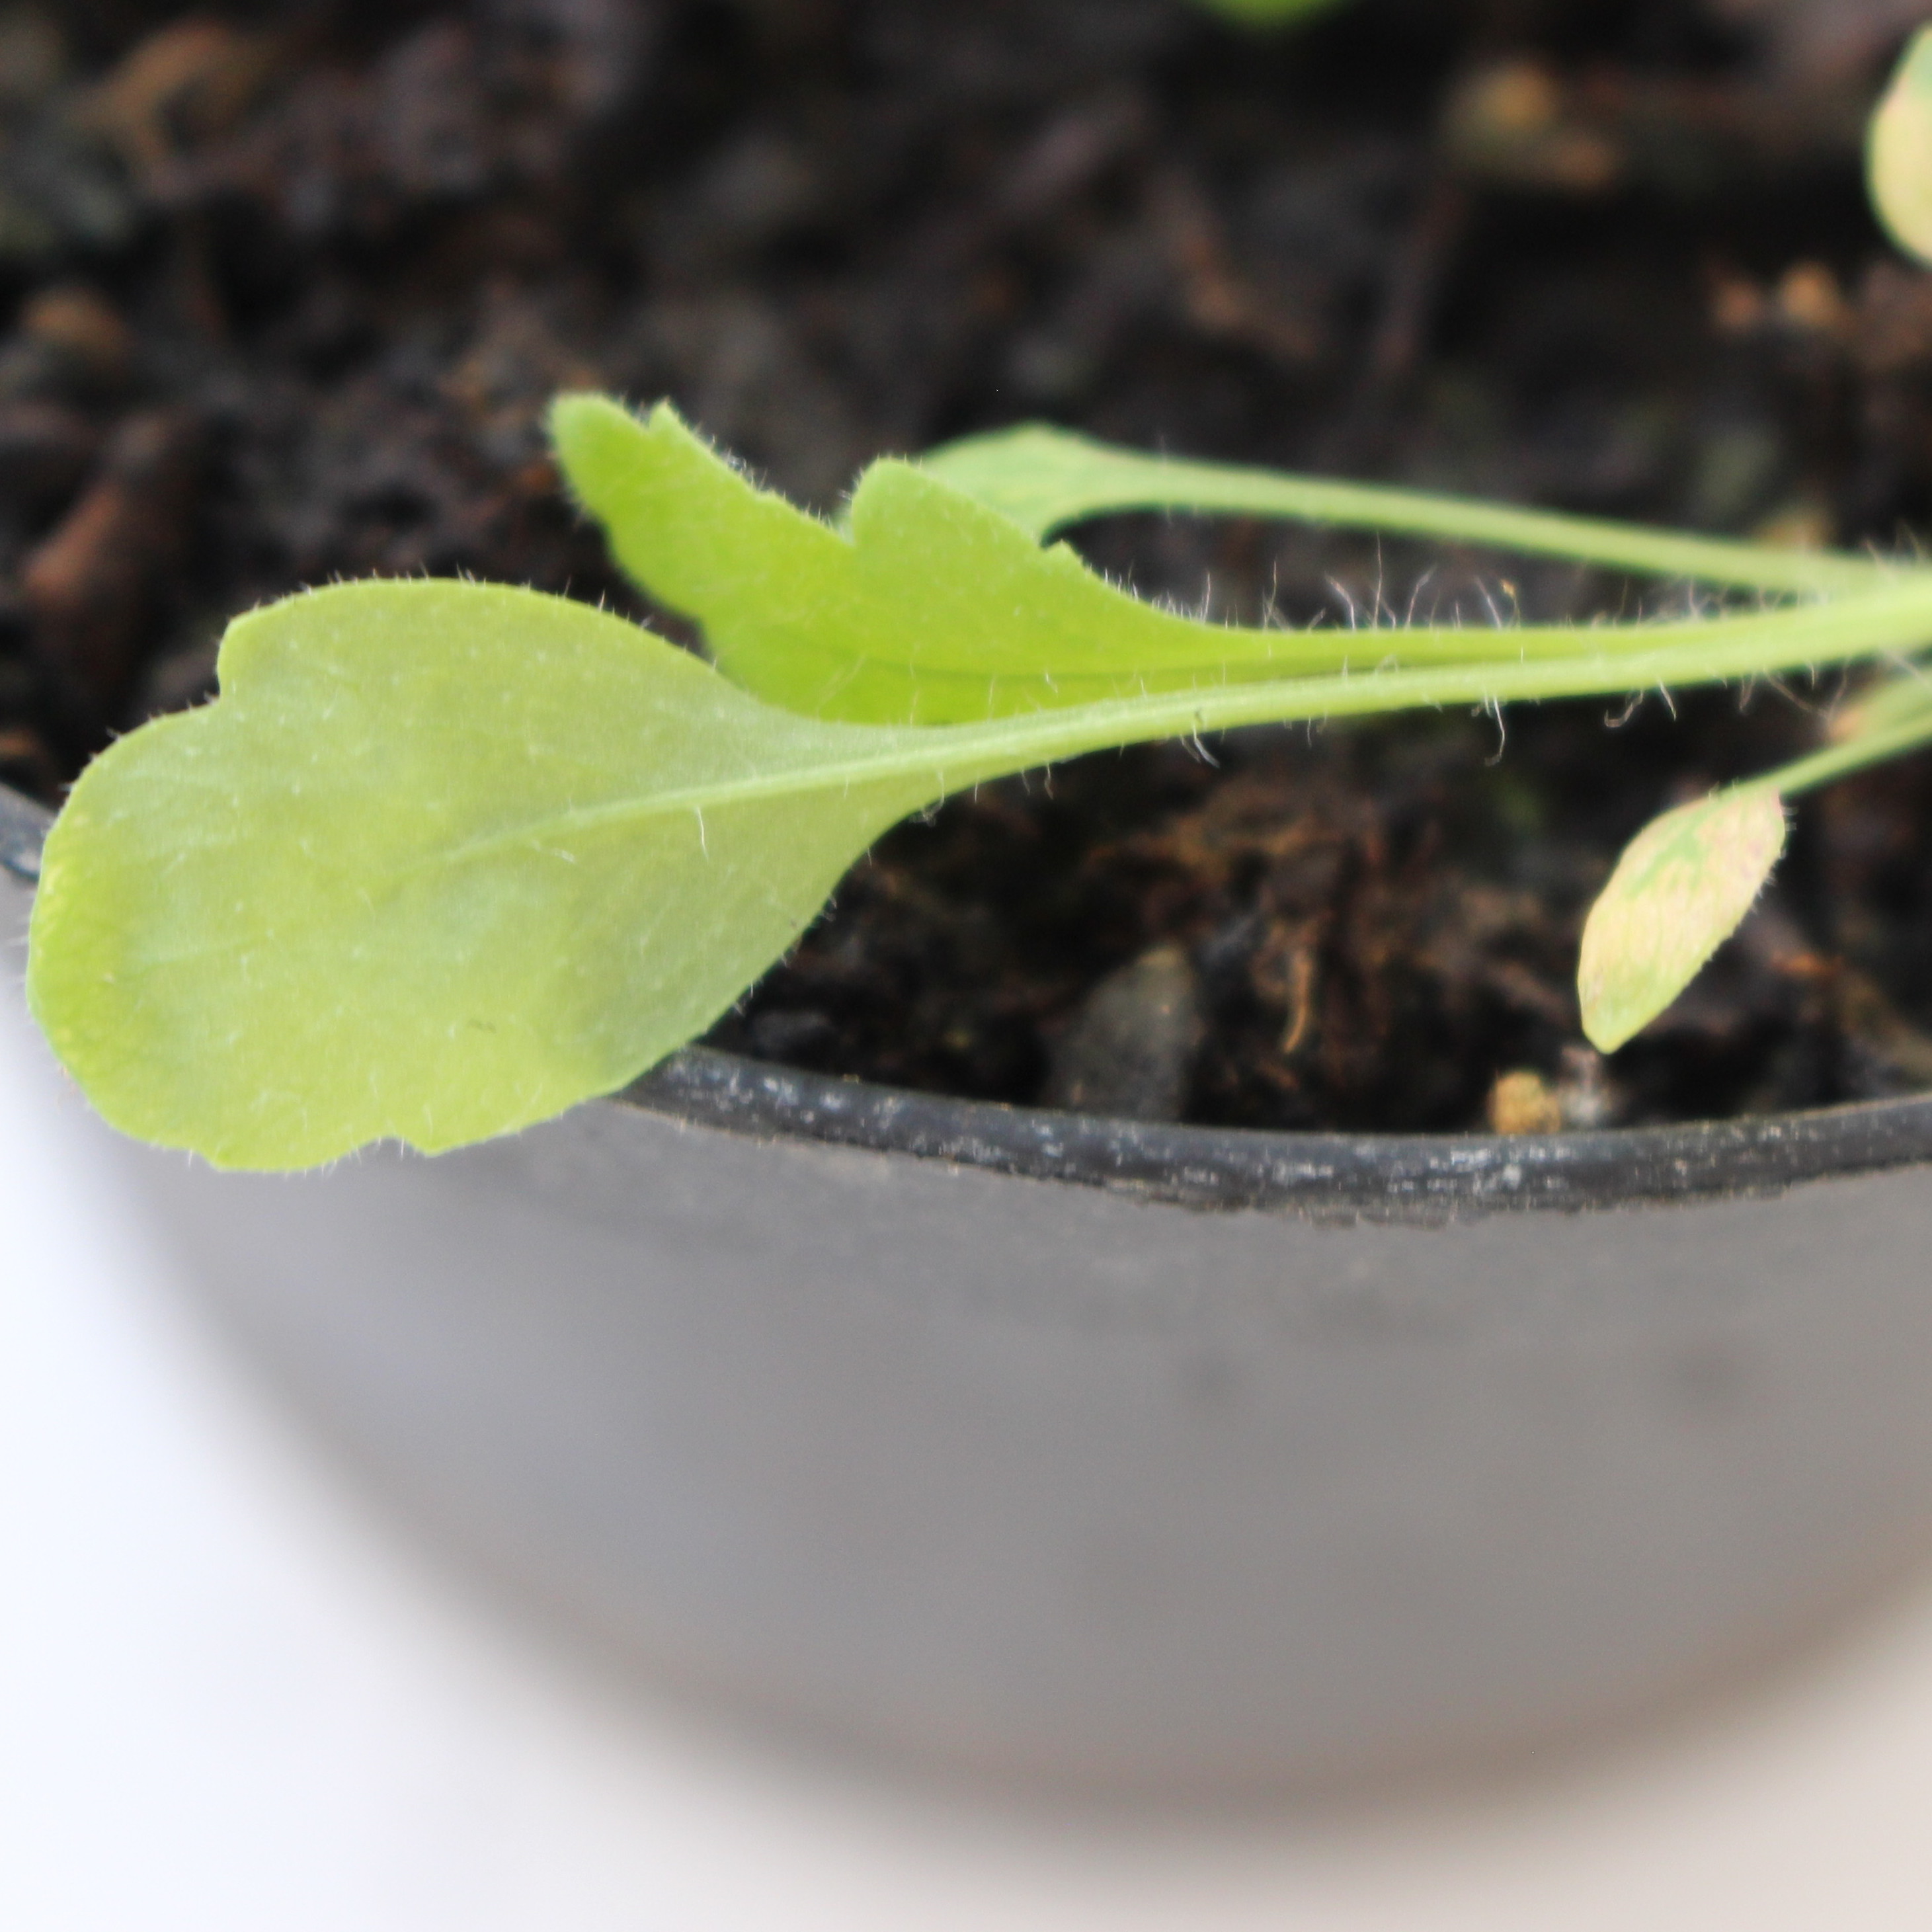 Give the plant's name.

Papaver rhoeas
